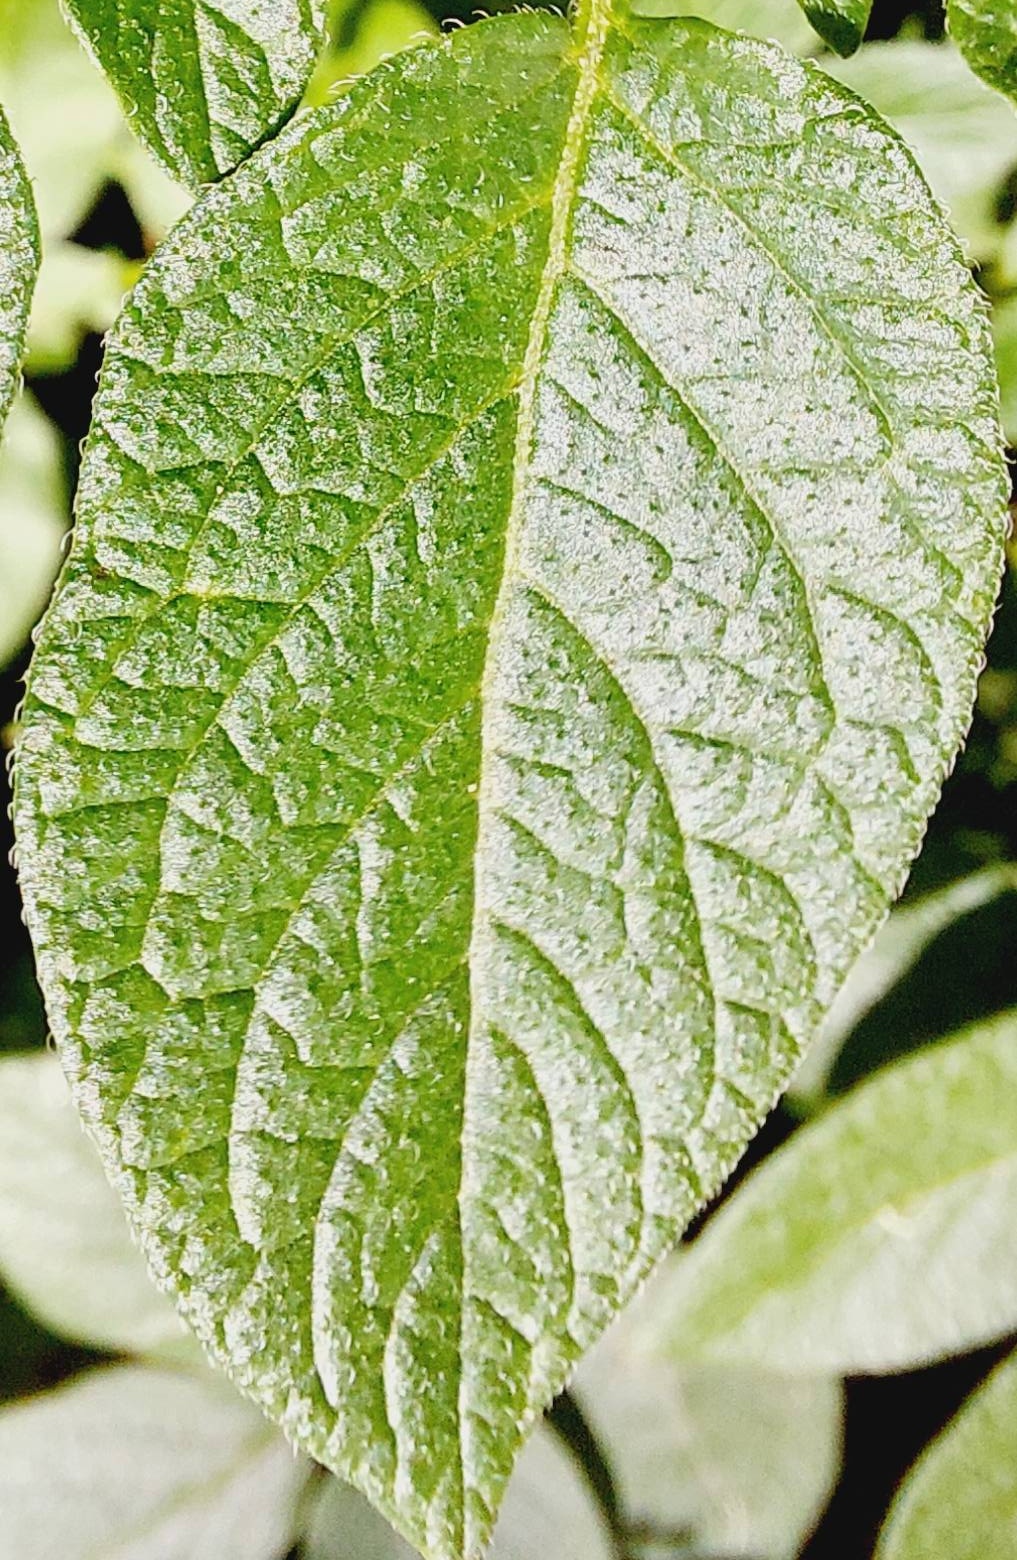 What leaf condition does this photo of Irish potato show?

healthy
